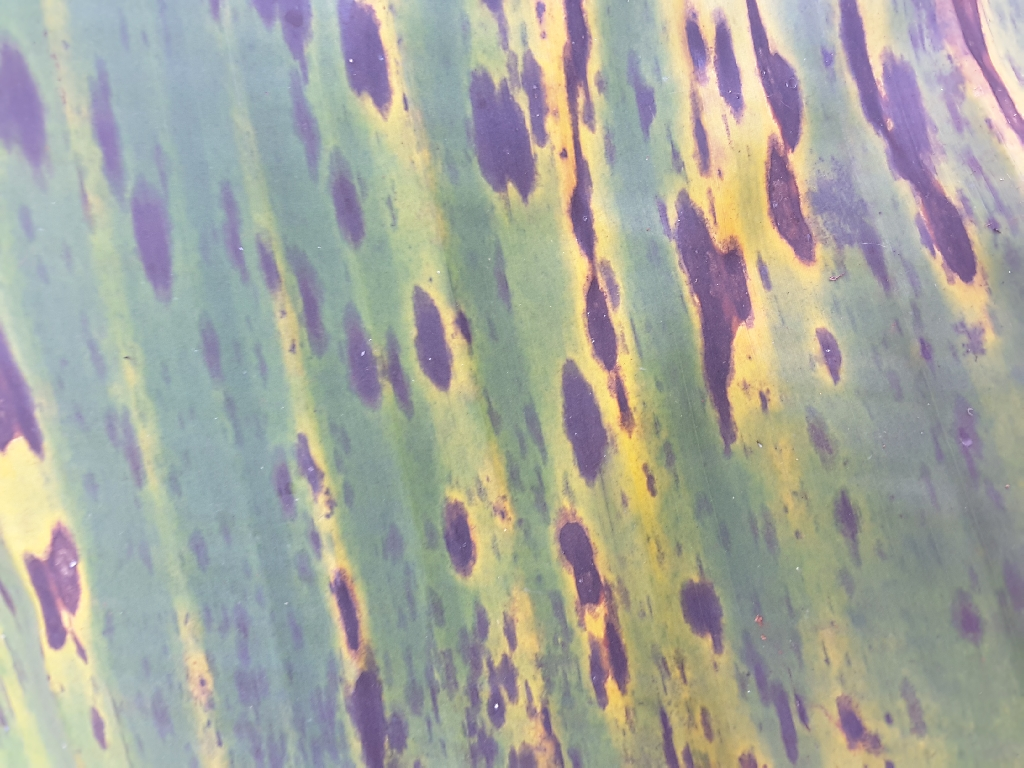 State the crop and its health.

banana, black sigatoka
